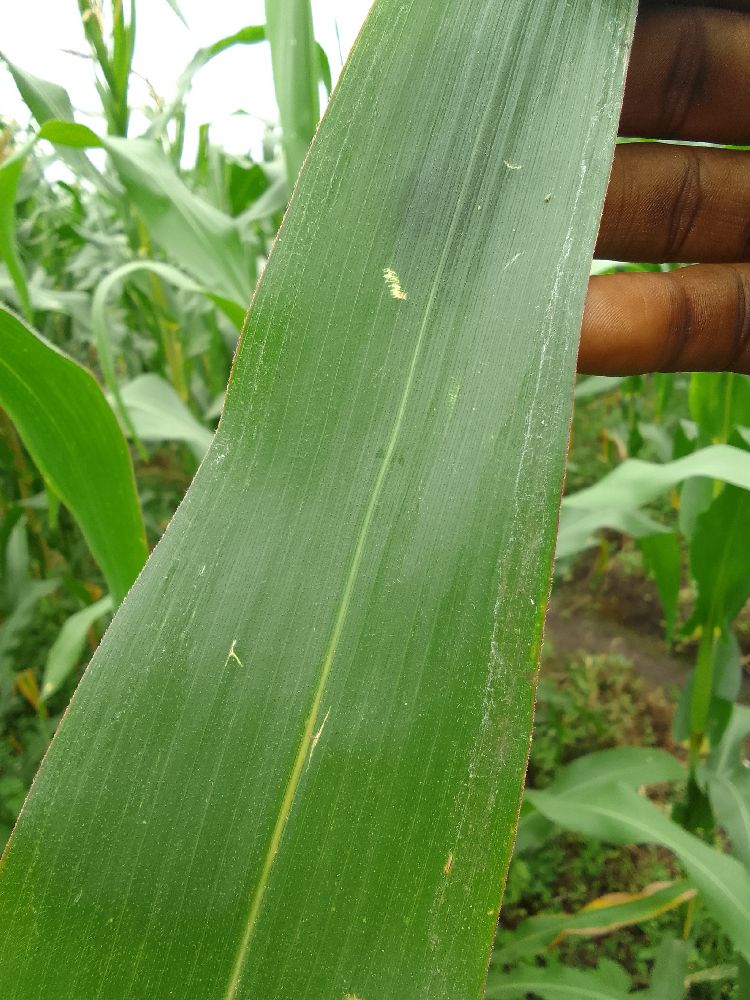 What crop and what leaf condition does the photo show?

maize, healthy
